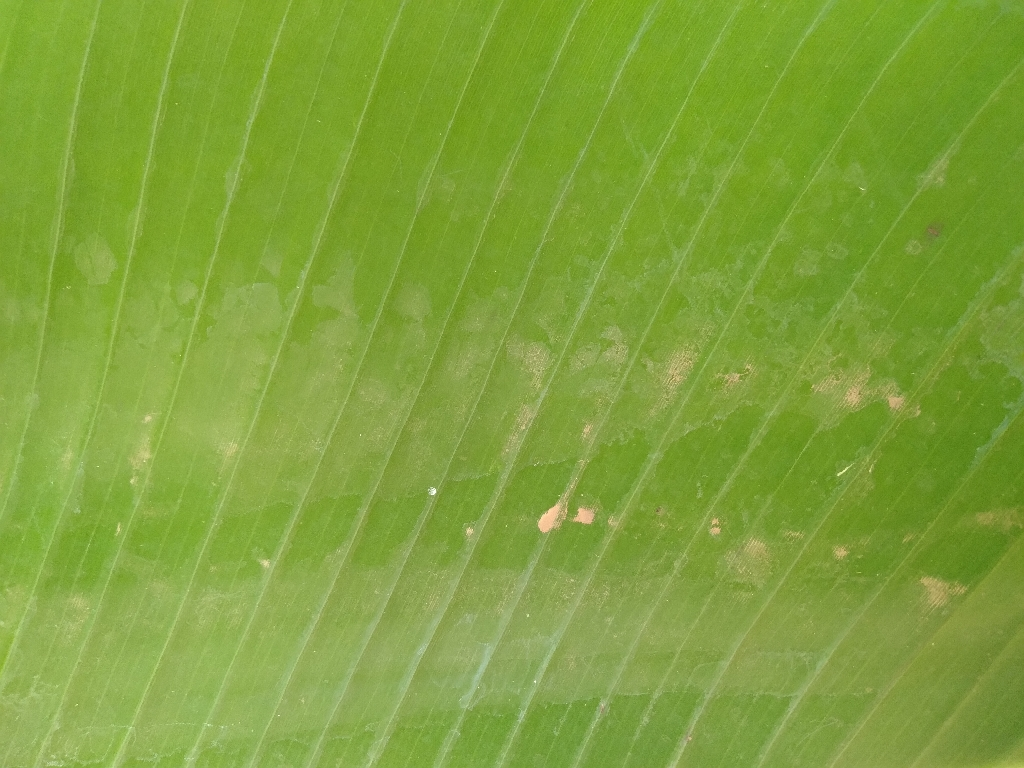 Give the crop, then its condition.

banana, healthy
